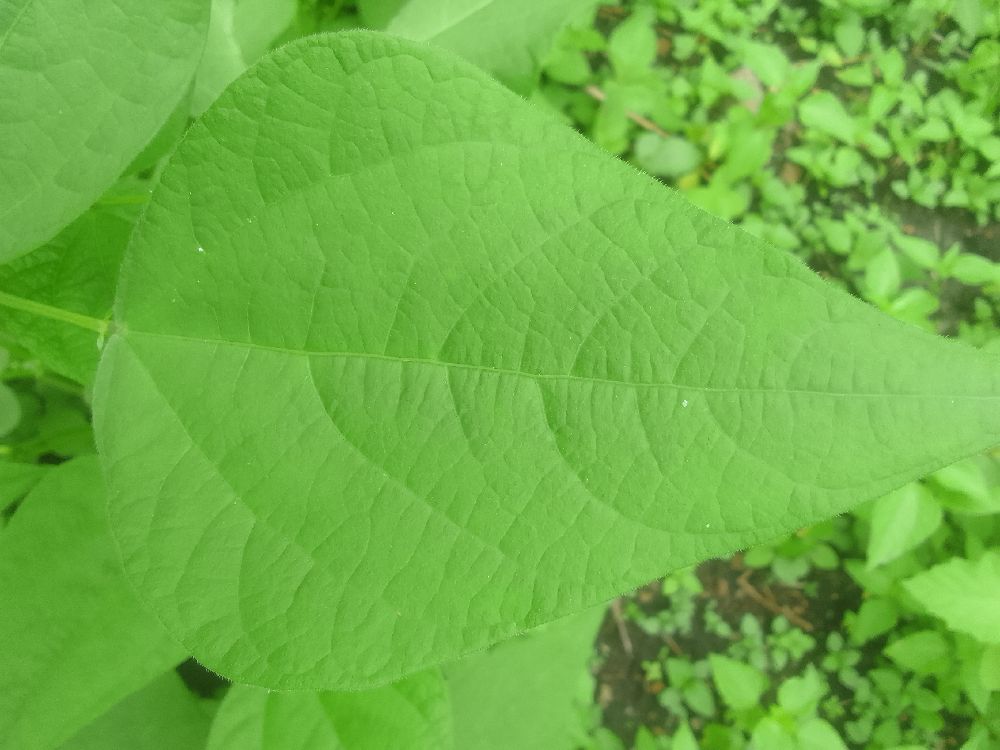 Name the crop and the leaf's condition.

common bean, healthy
